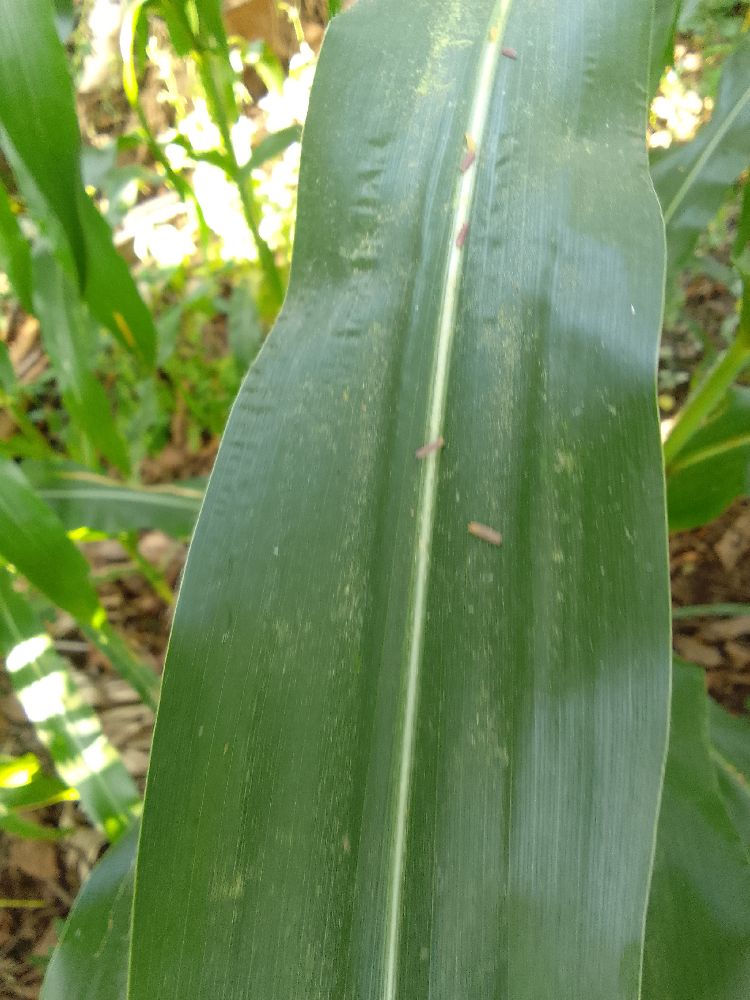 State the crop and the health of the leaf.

maize, healthy
